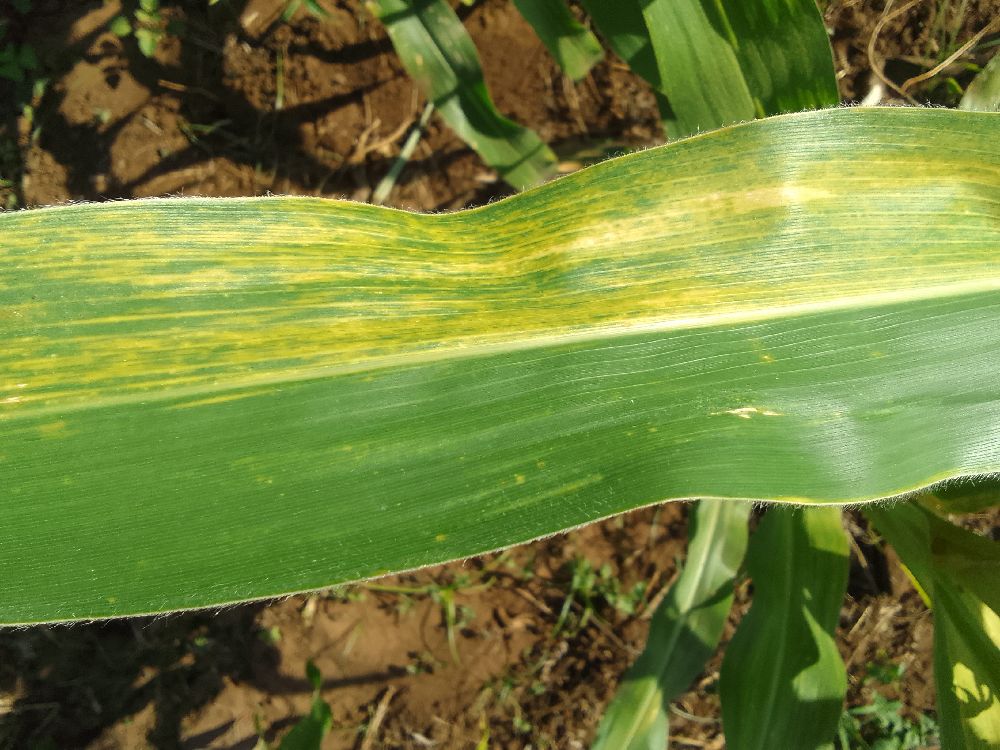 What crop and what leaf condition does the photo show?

maize, maize lethal necrosis
